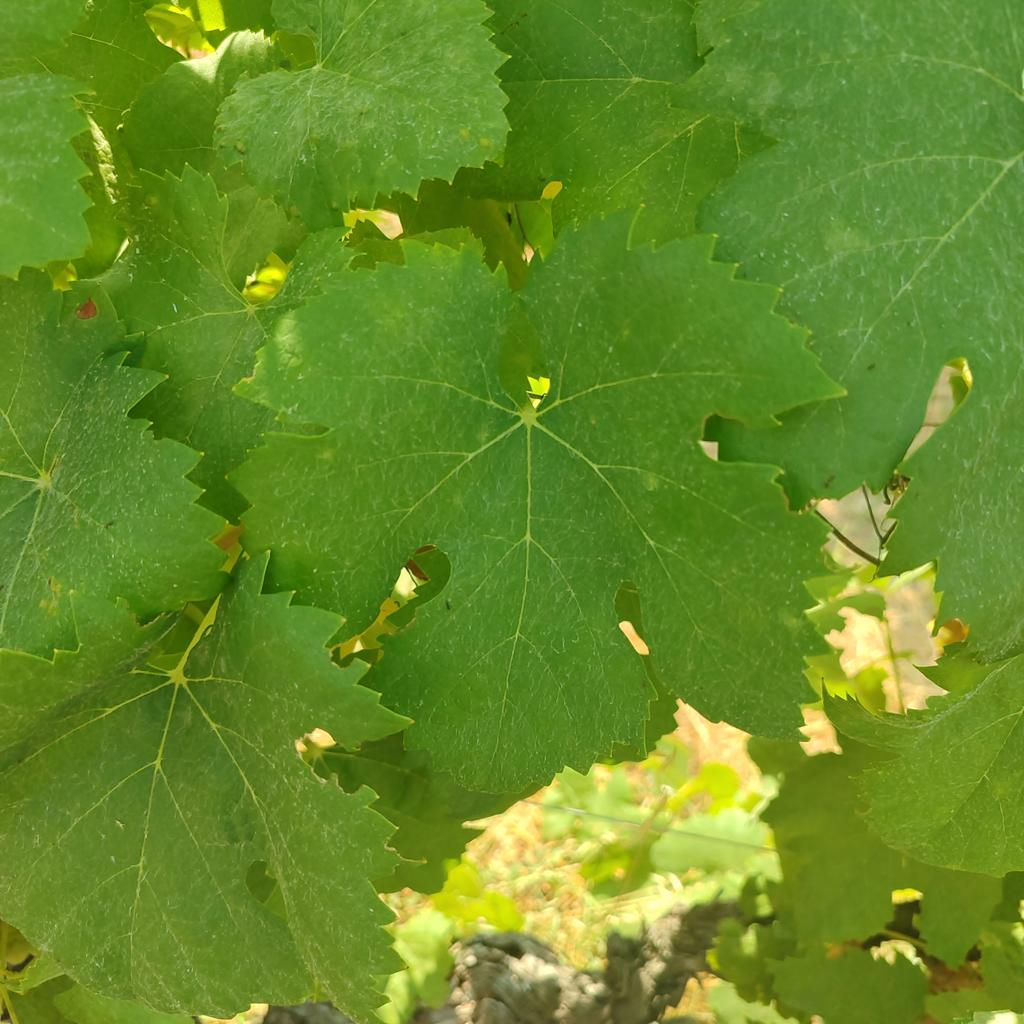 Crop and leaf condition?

grapevine, healthy
